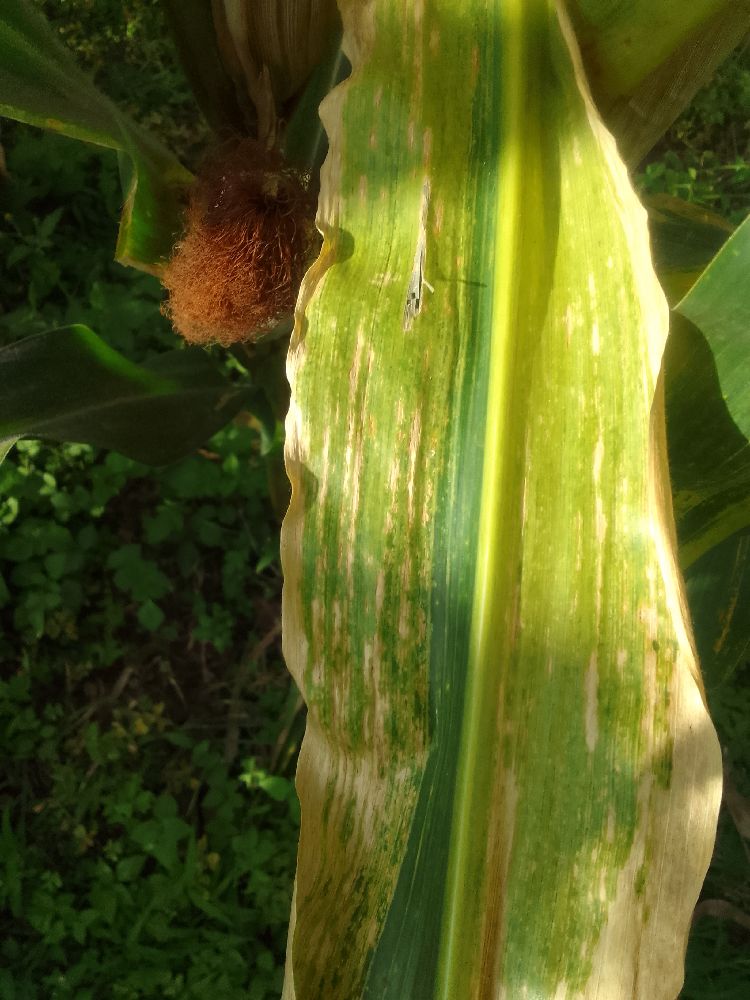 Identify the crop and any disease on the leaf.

maize, maize lethal necrosis
